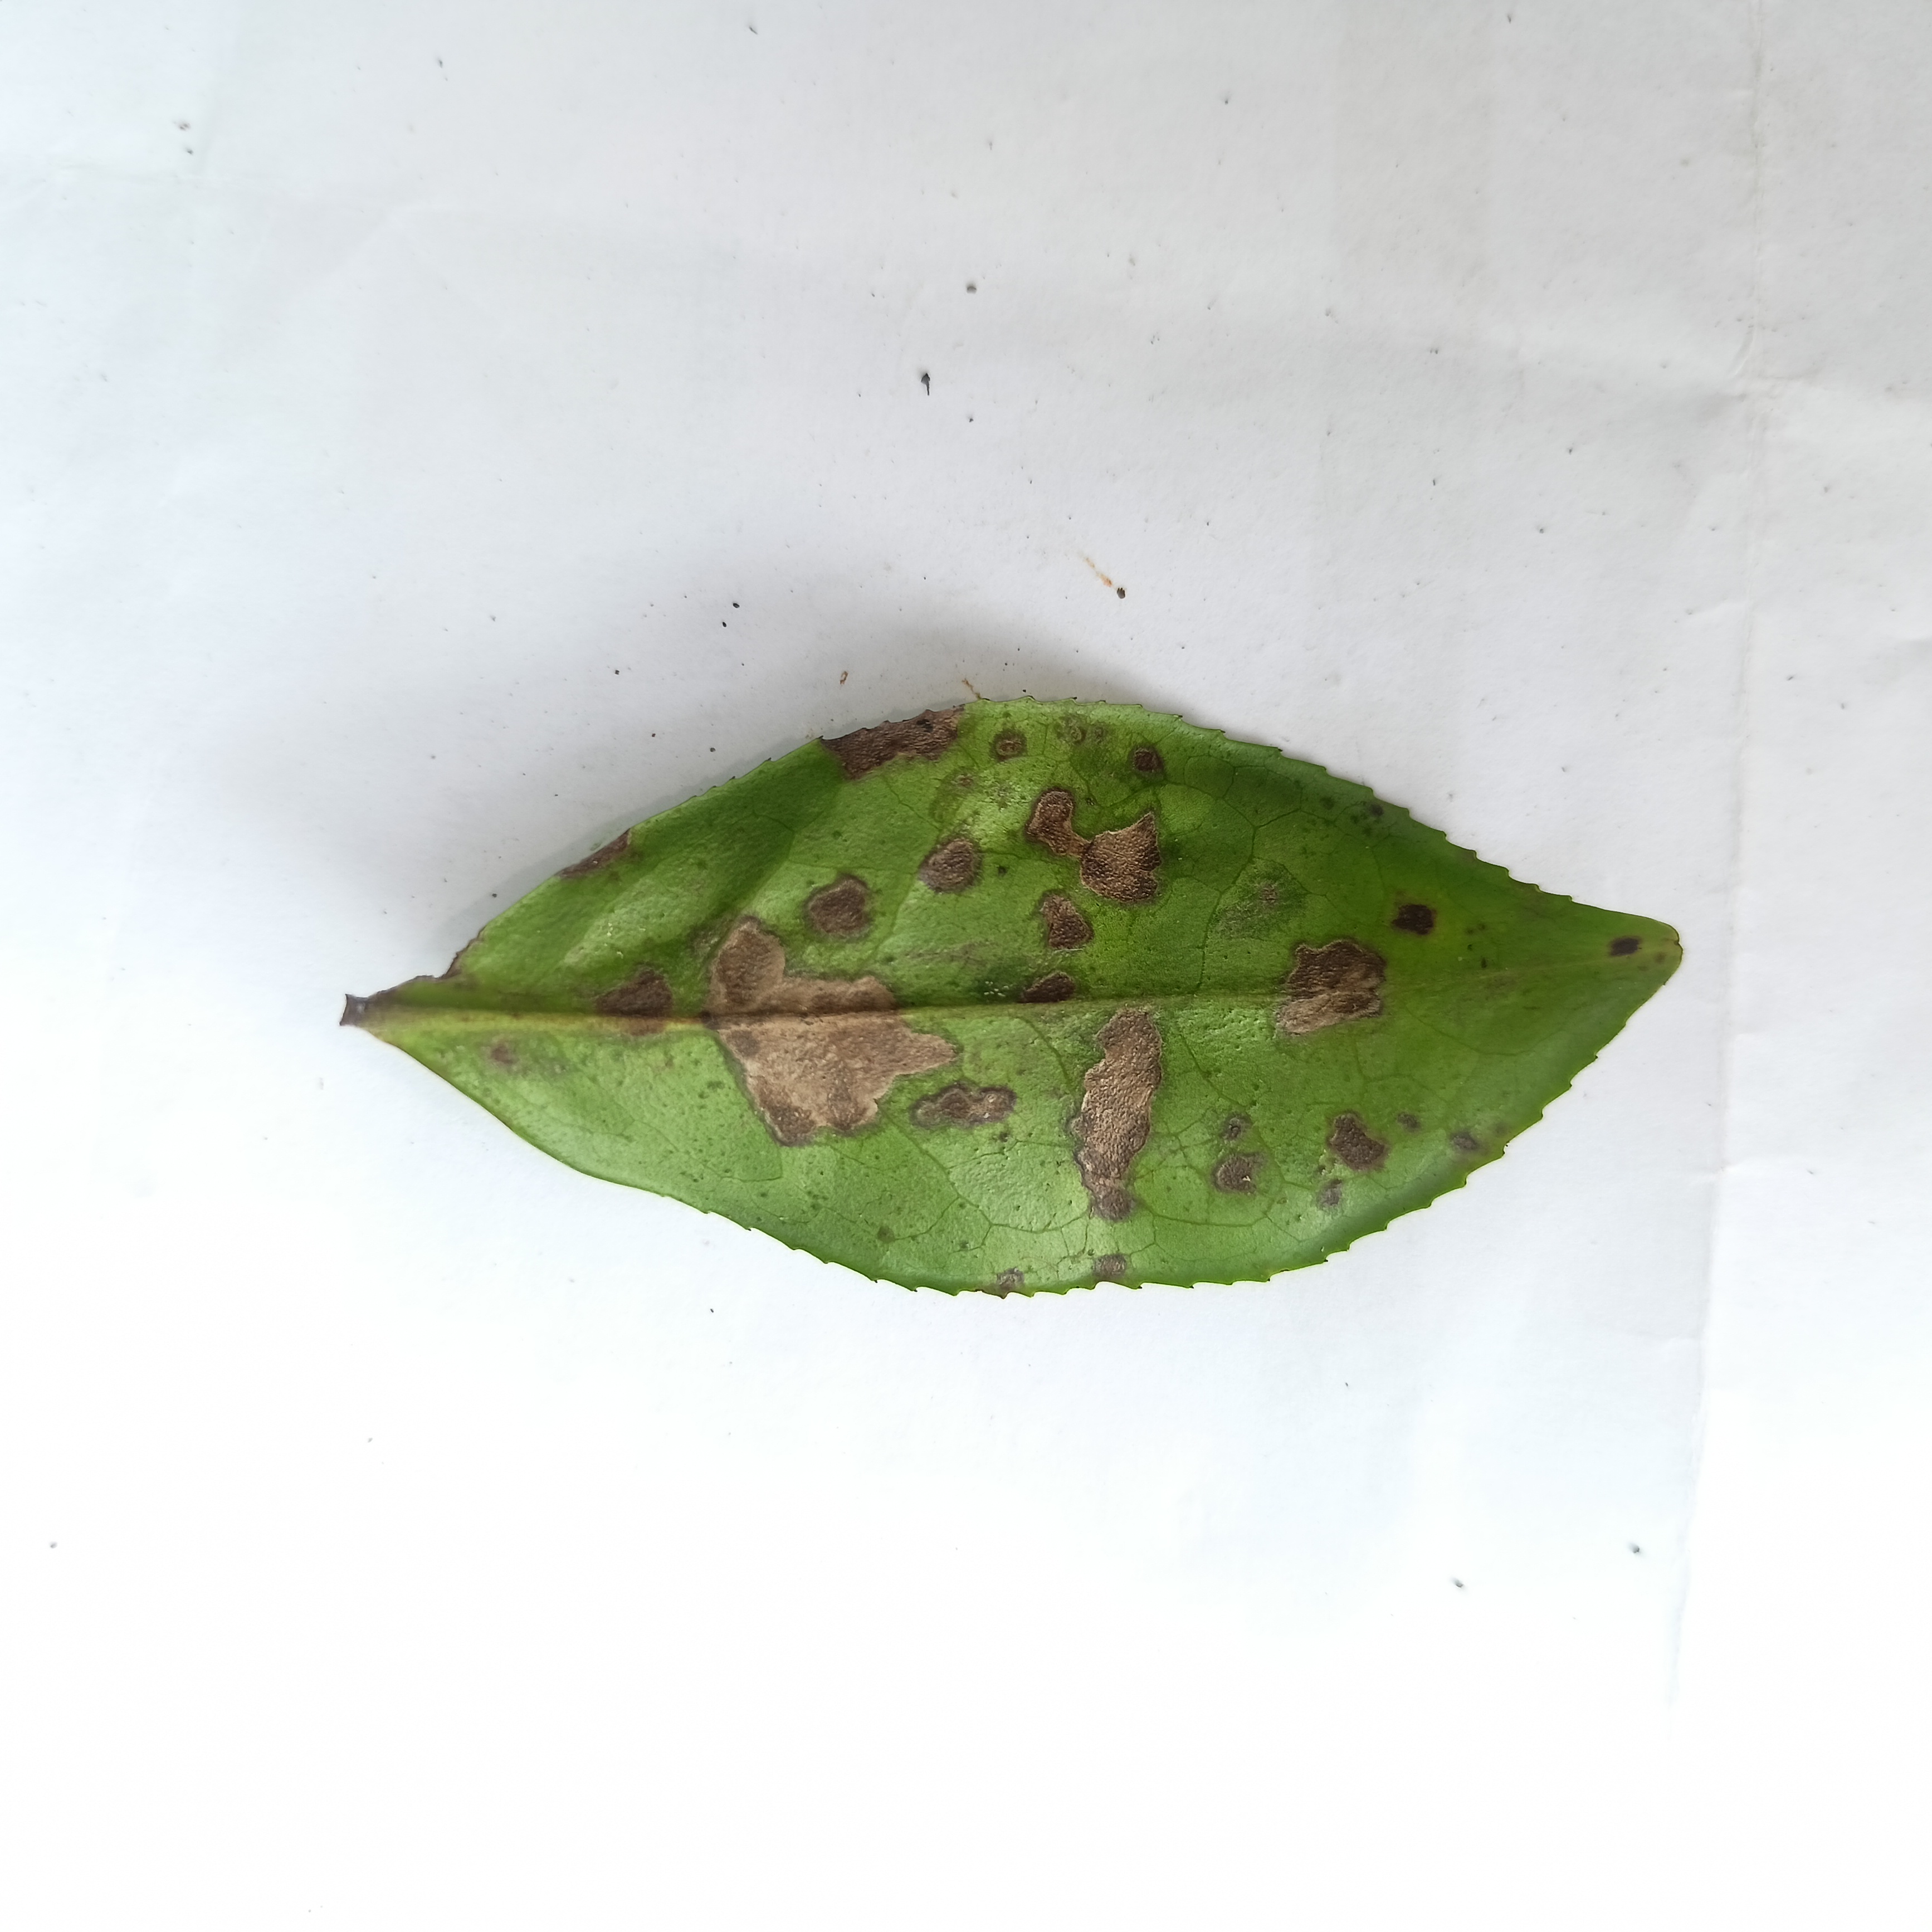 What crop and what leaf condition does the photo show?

tea, brown blight
